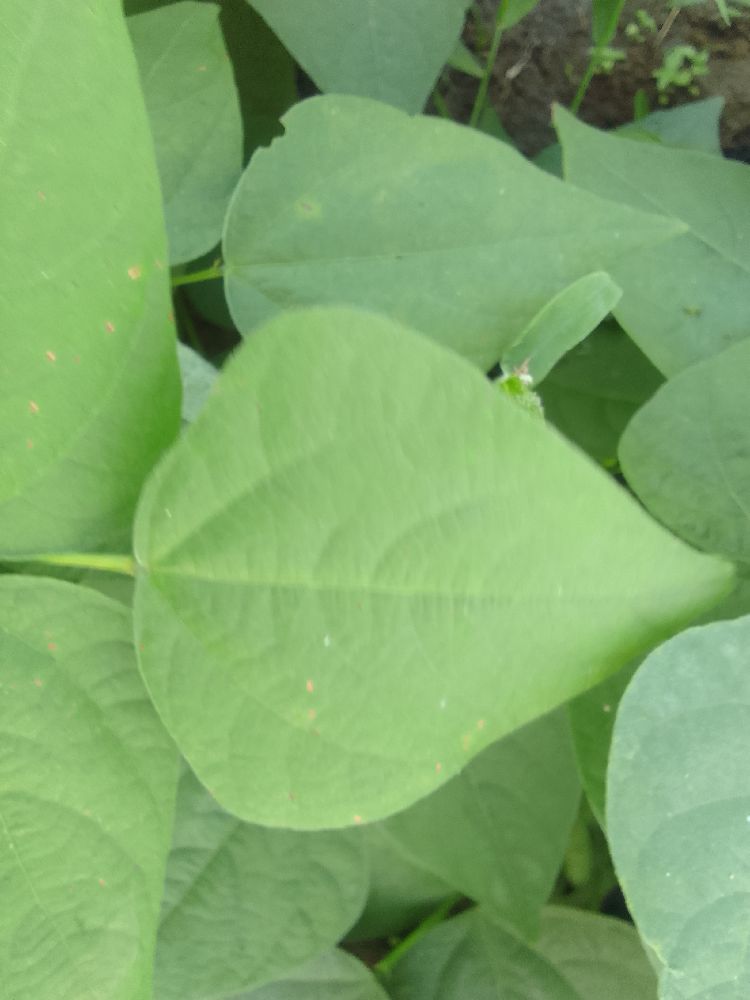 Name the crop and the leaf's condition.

common bean, healthy
